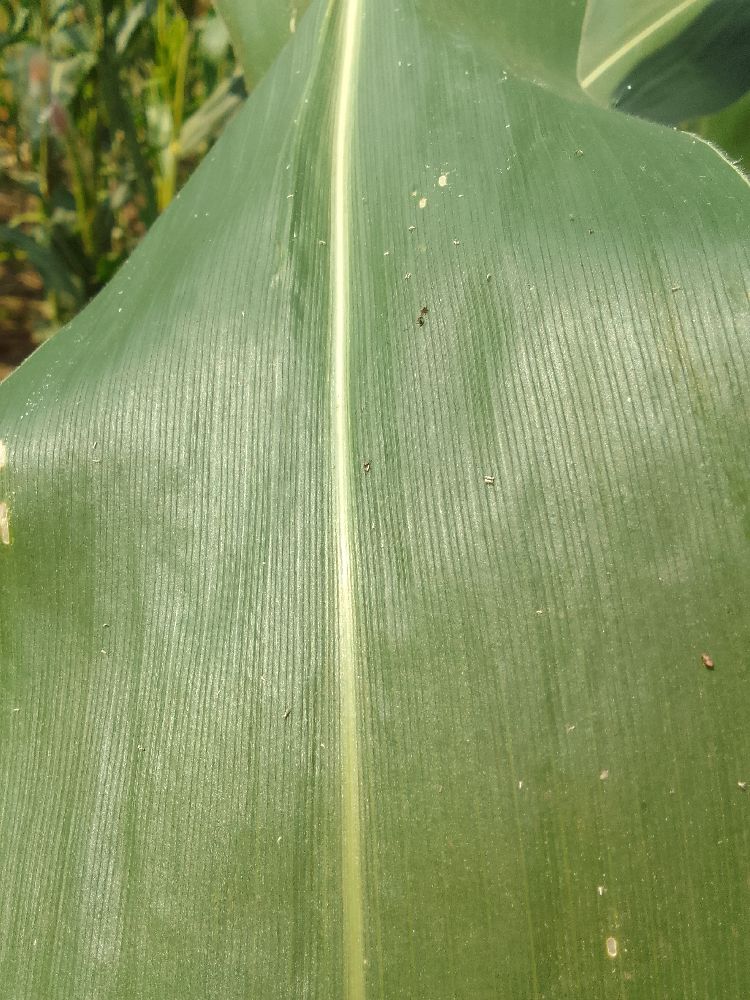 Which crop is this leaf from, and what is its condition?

maize, healthy
